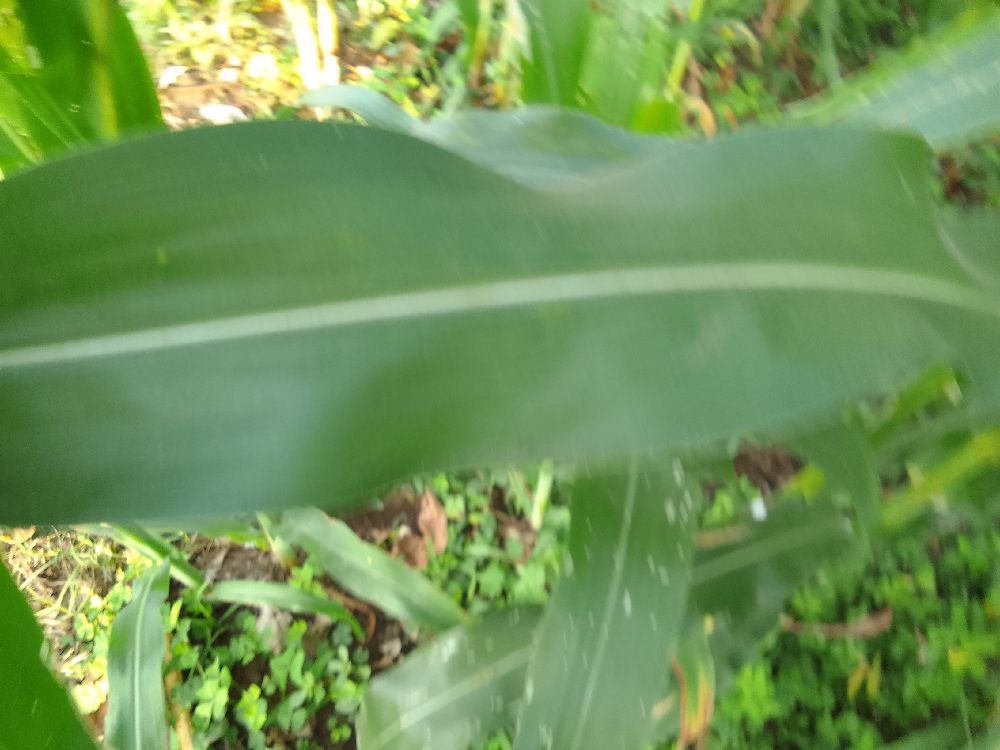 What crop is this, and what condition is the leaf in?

maize, healthy
